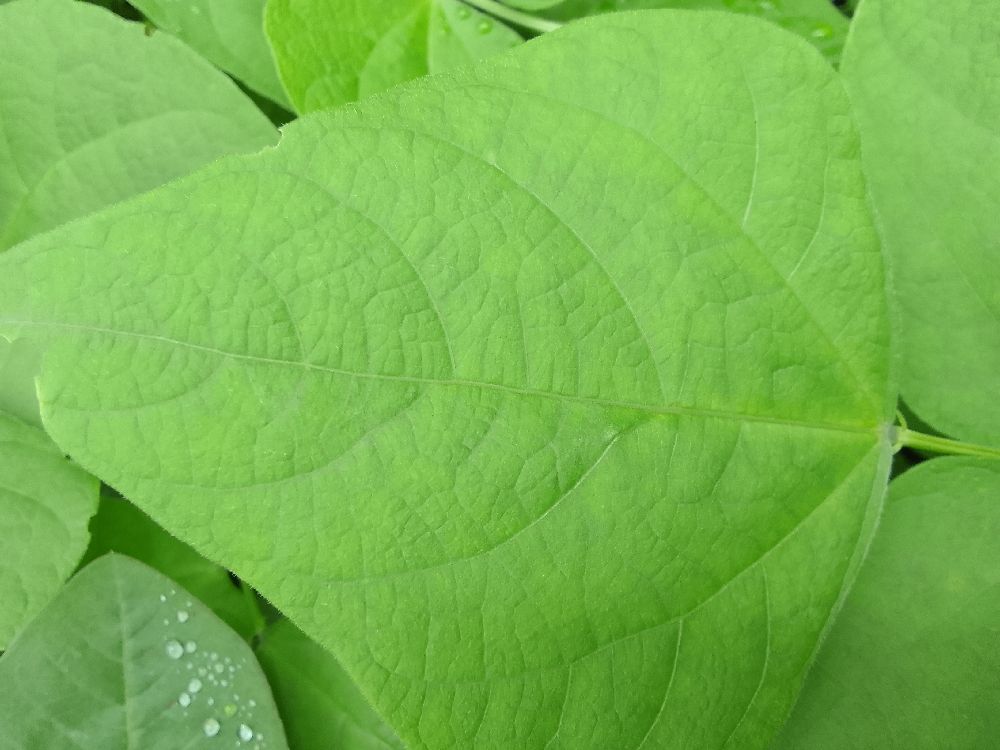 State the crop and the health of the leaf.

common bean, healthy
